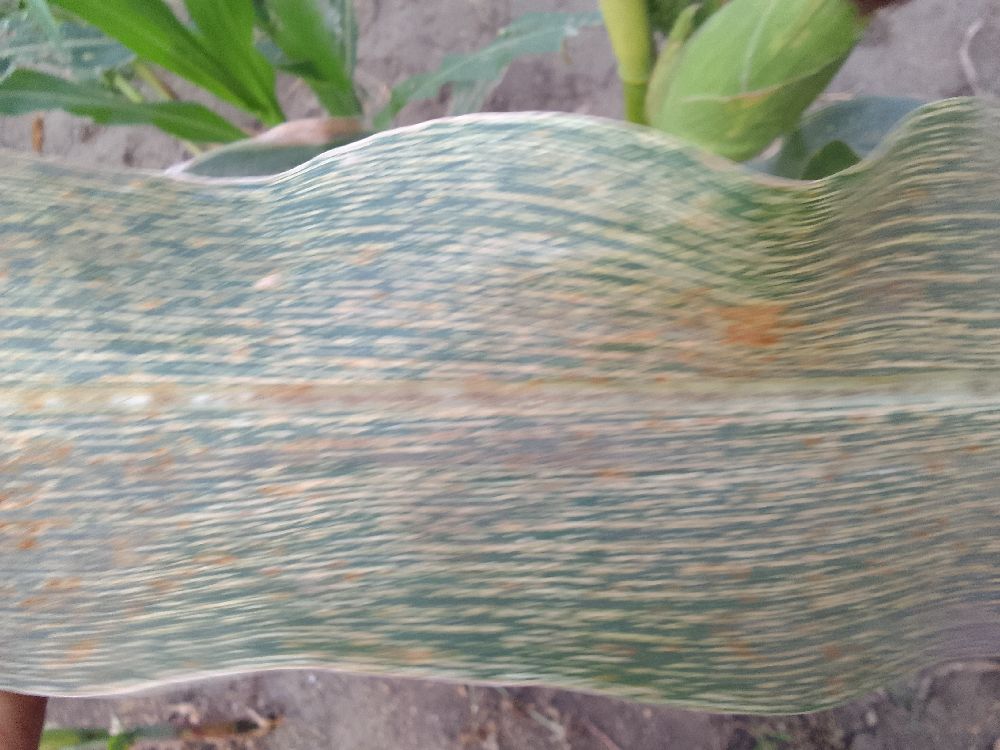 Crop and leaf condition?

maize, maize streak virus
